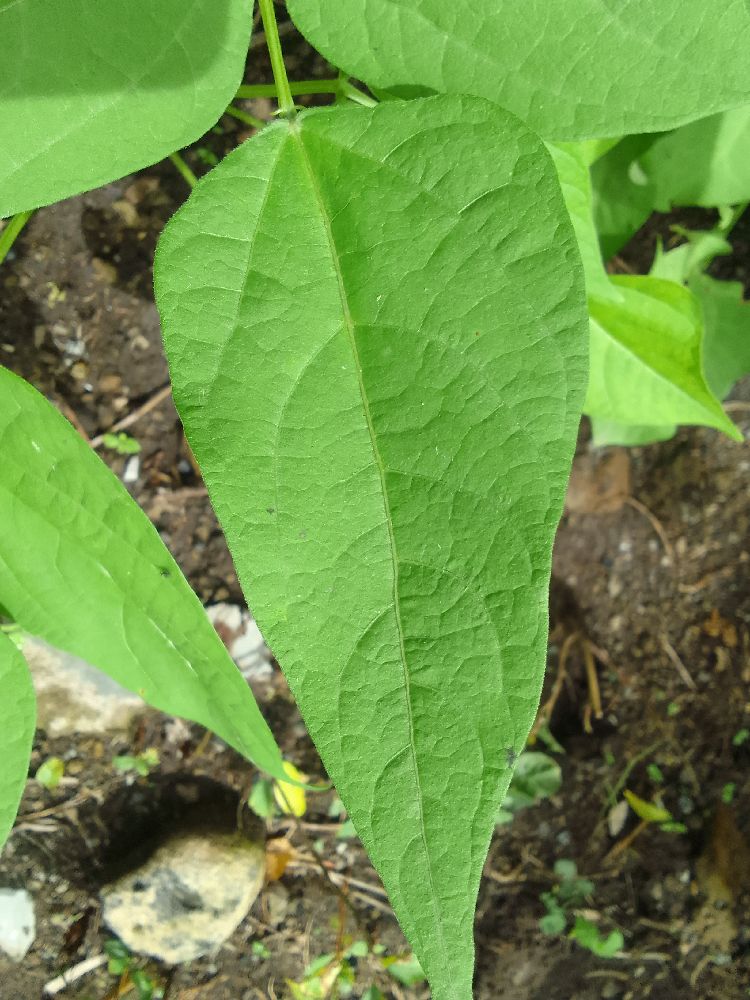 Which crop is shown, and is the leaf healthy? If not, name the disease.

common bean, healthy
